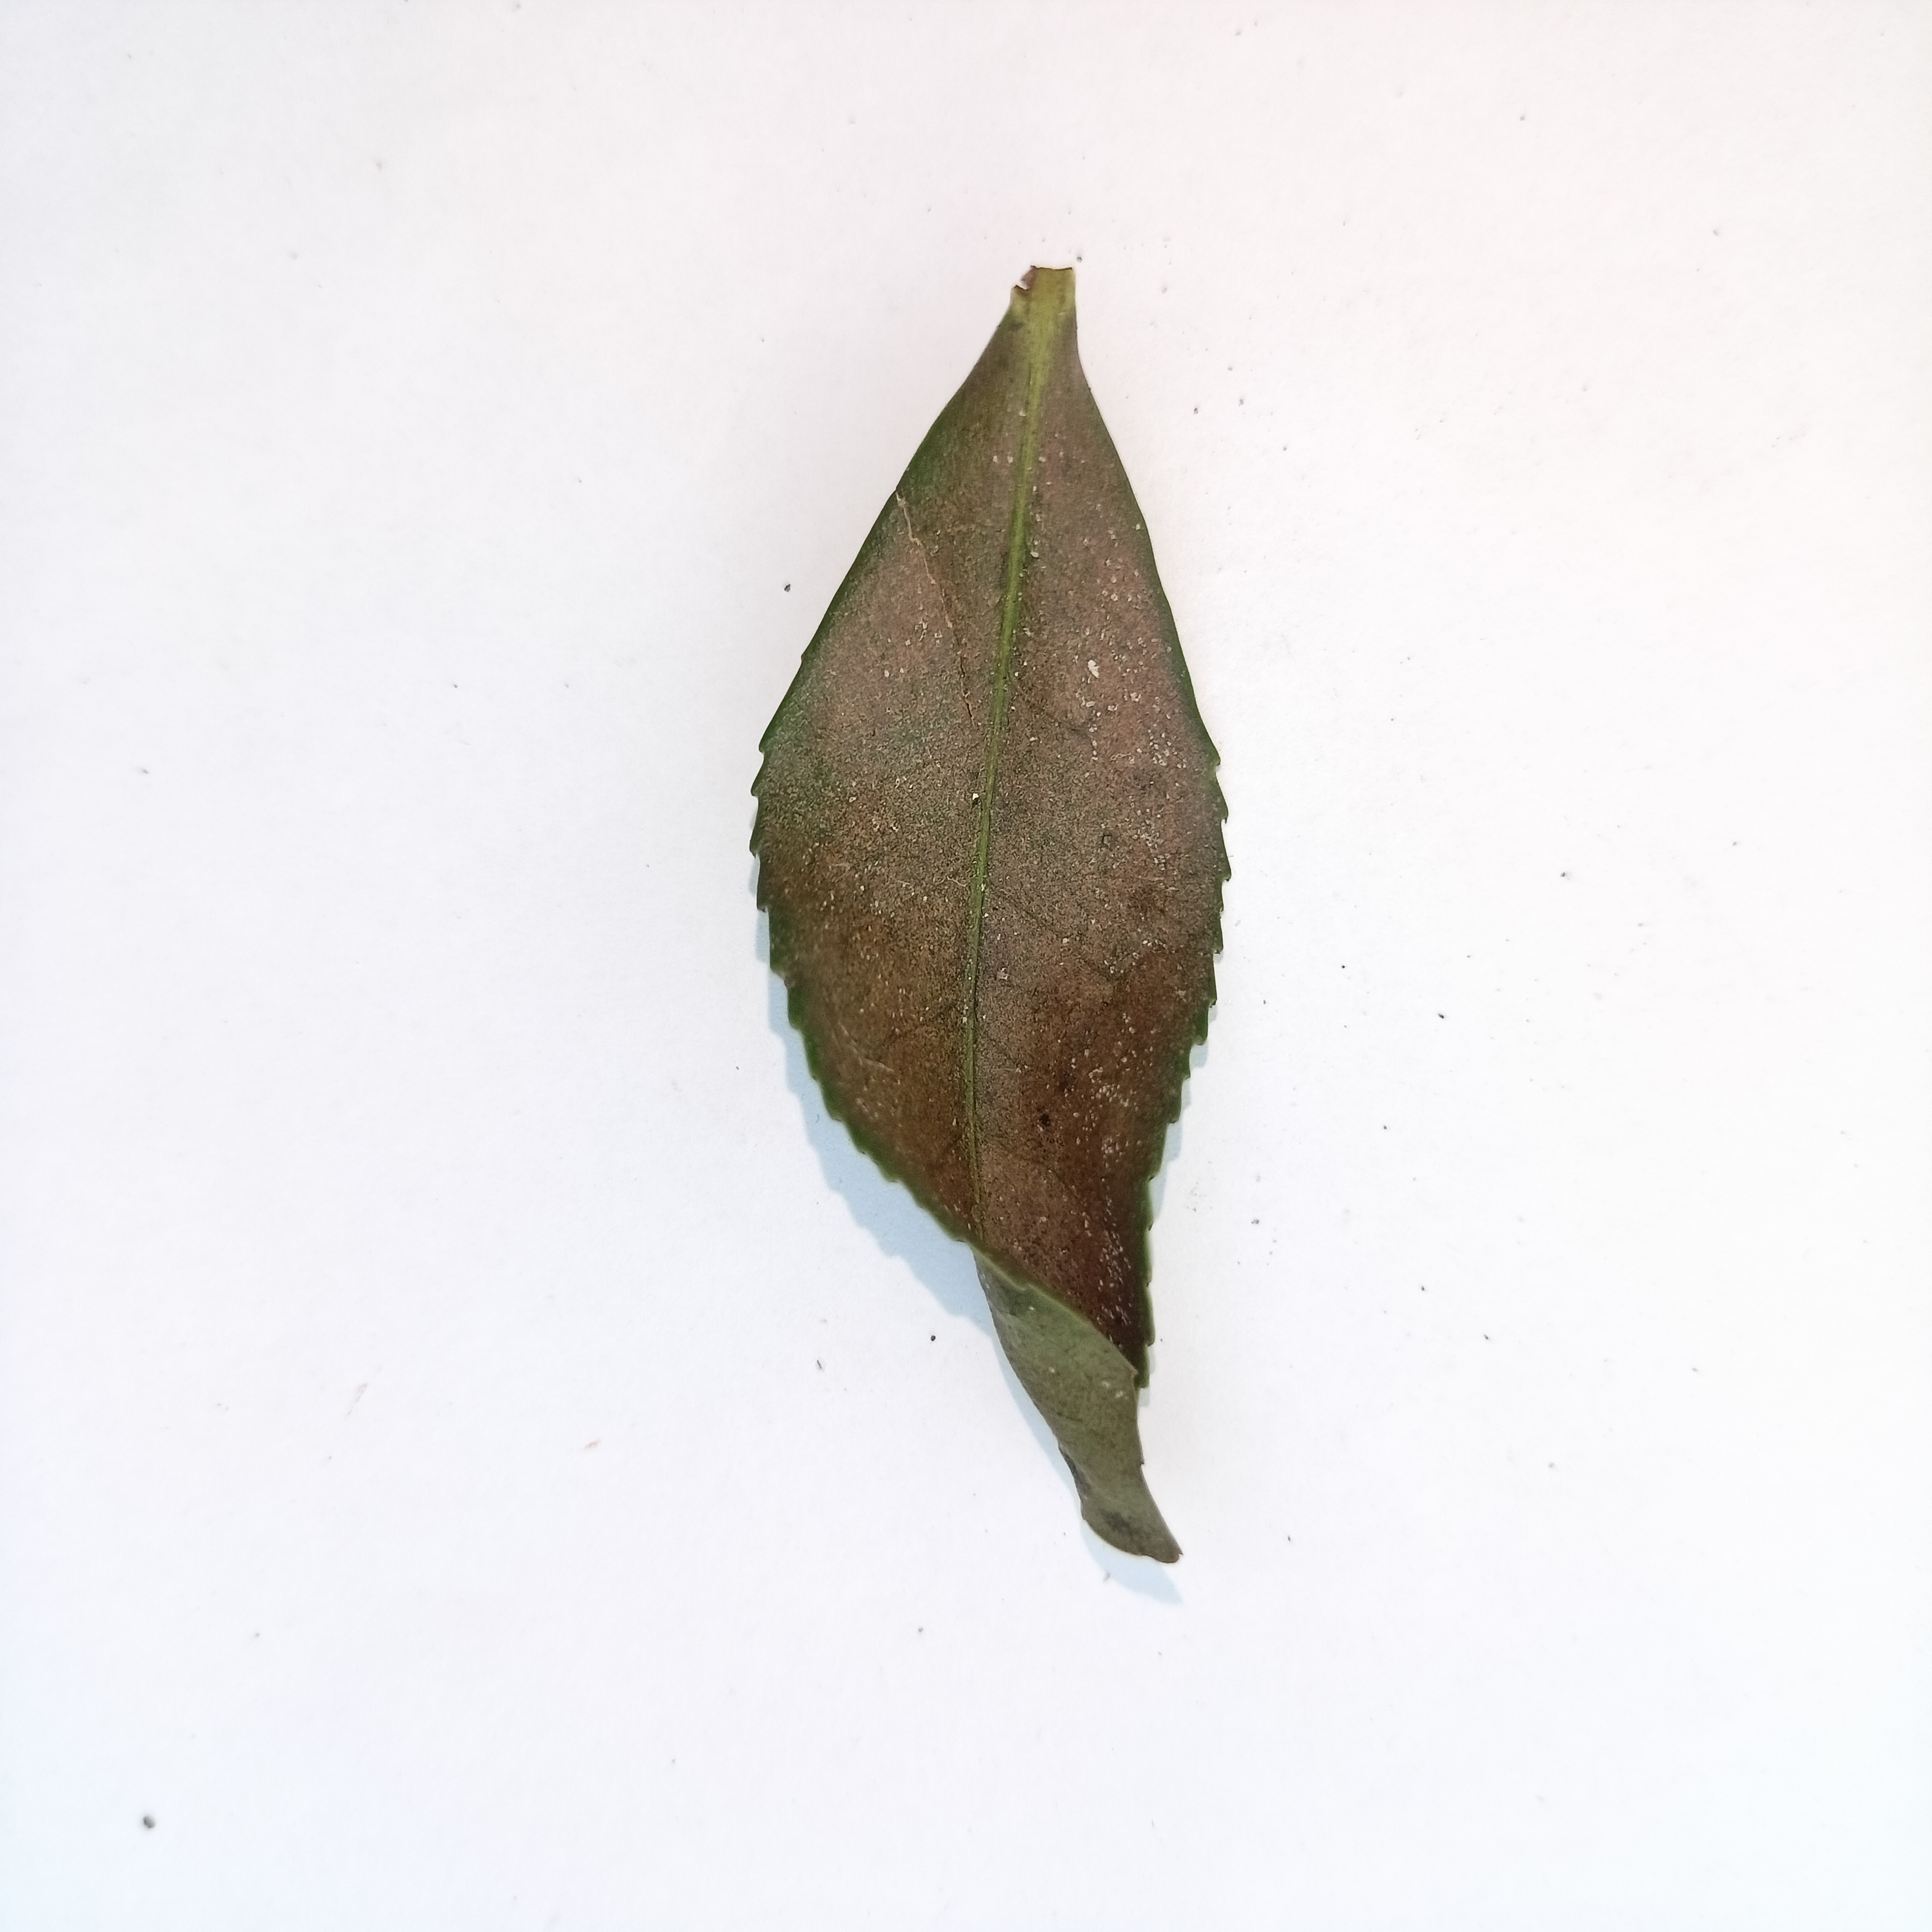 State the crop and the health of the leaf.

tea, red rust
